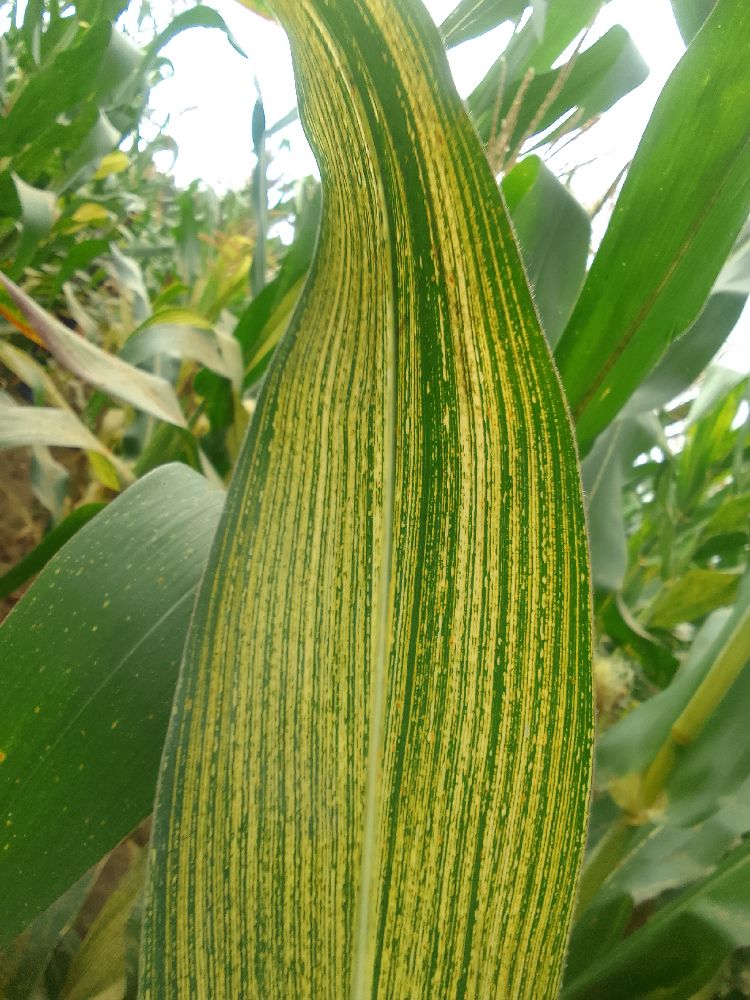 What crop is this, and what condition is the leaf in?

maize, maize streak virus
